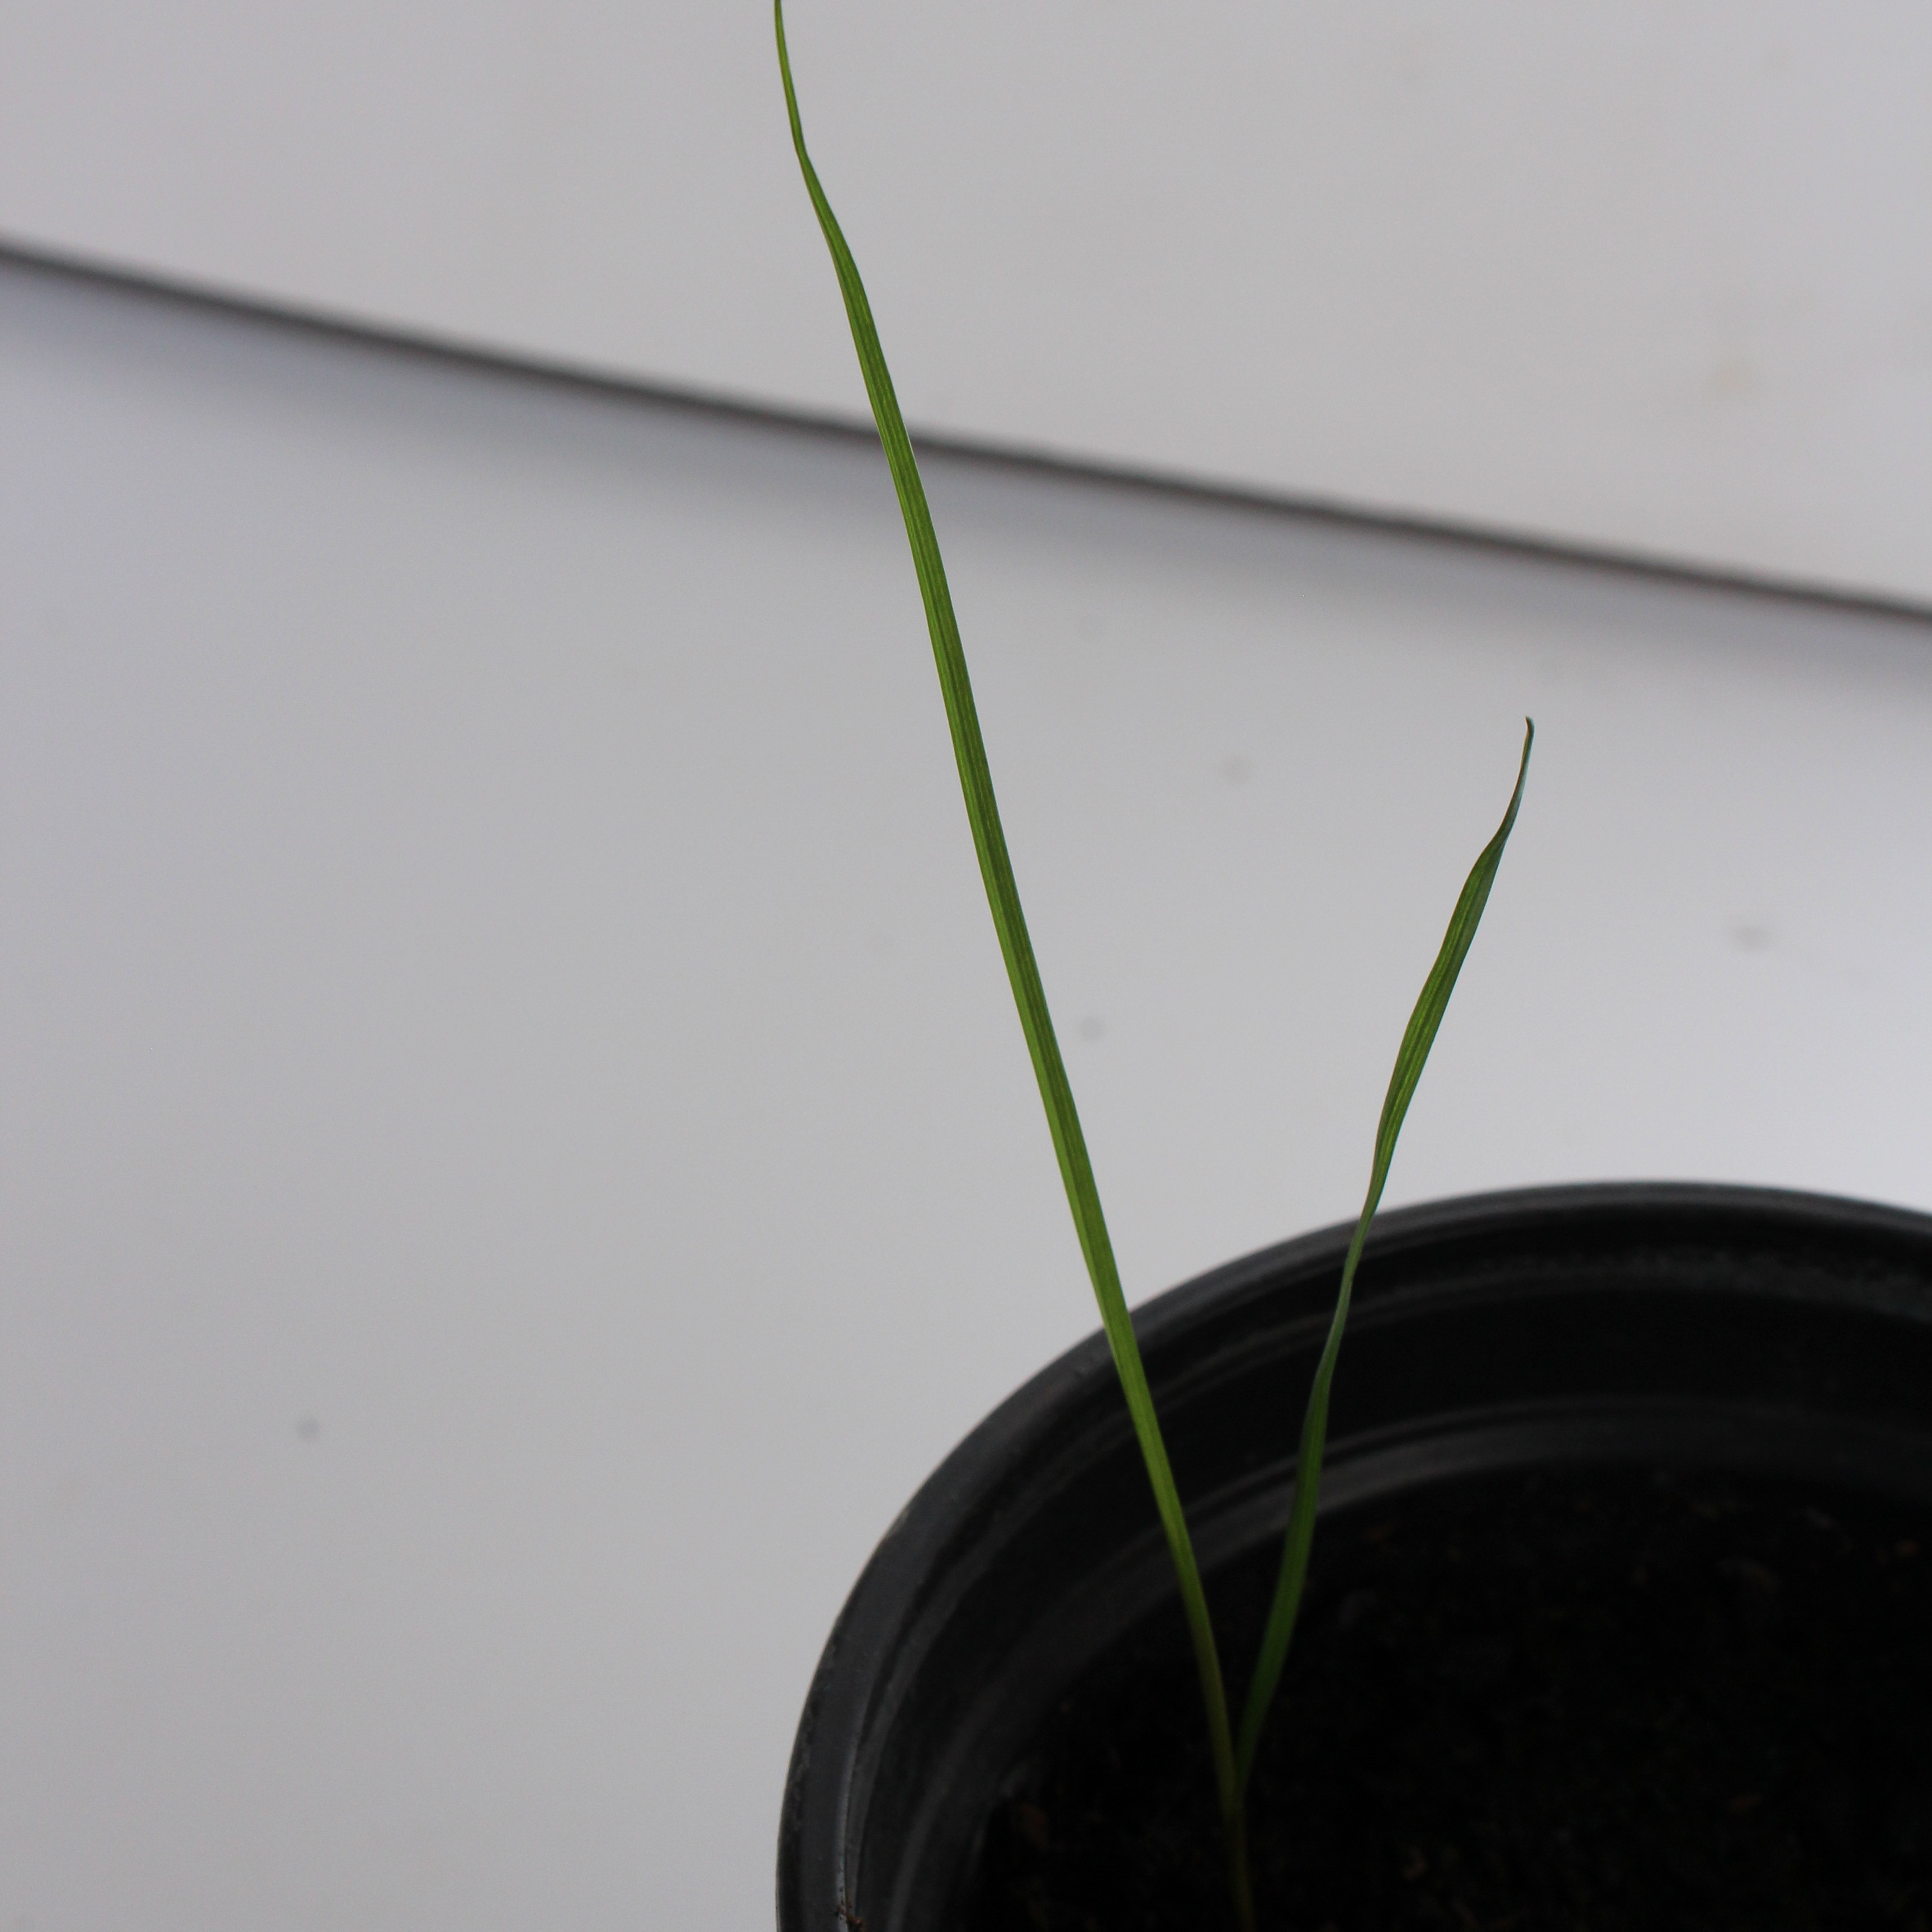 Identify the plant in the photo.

Lolium multiflorum
